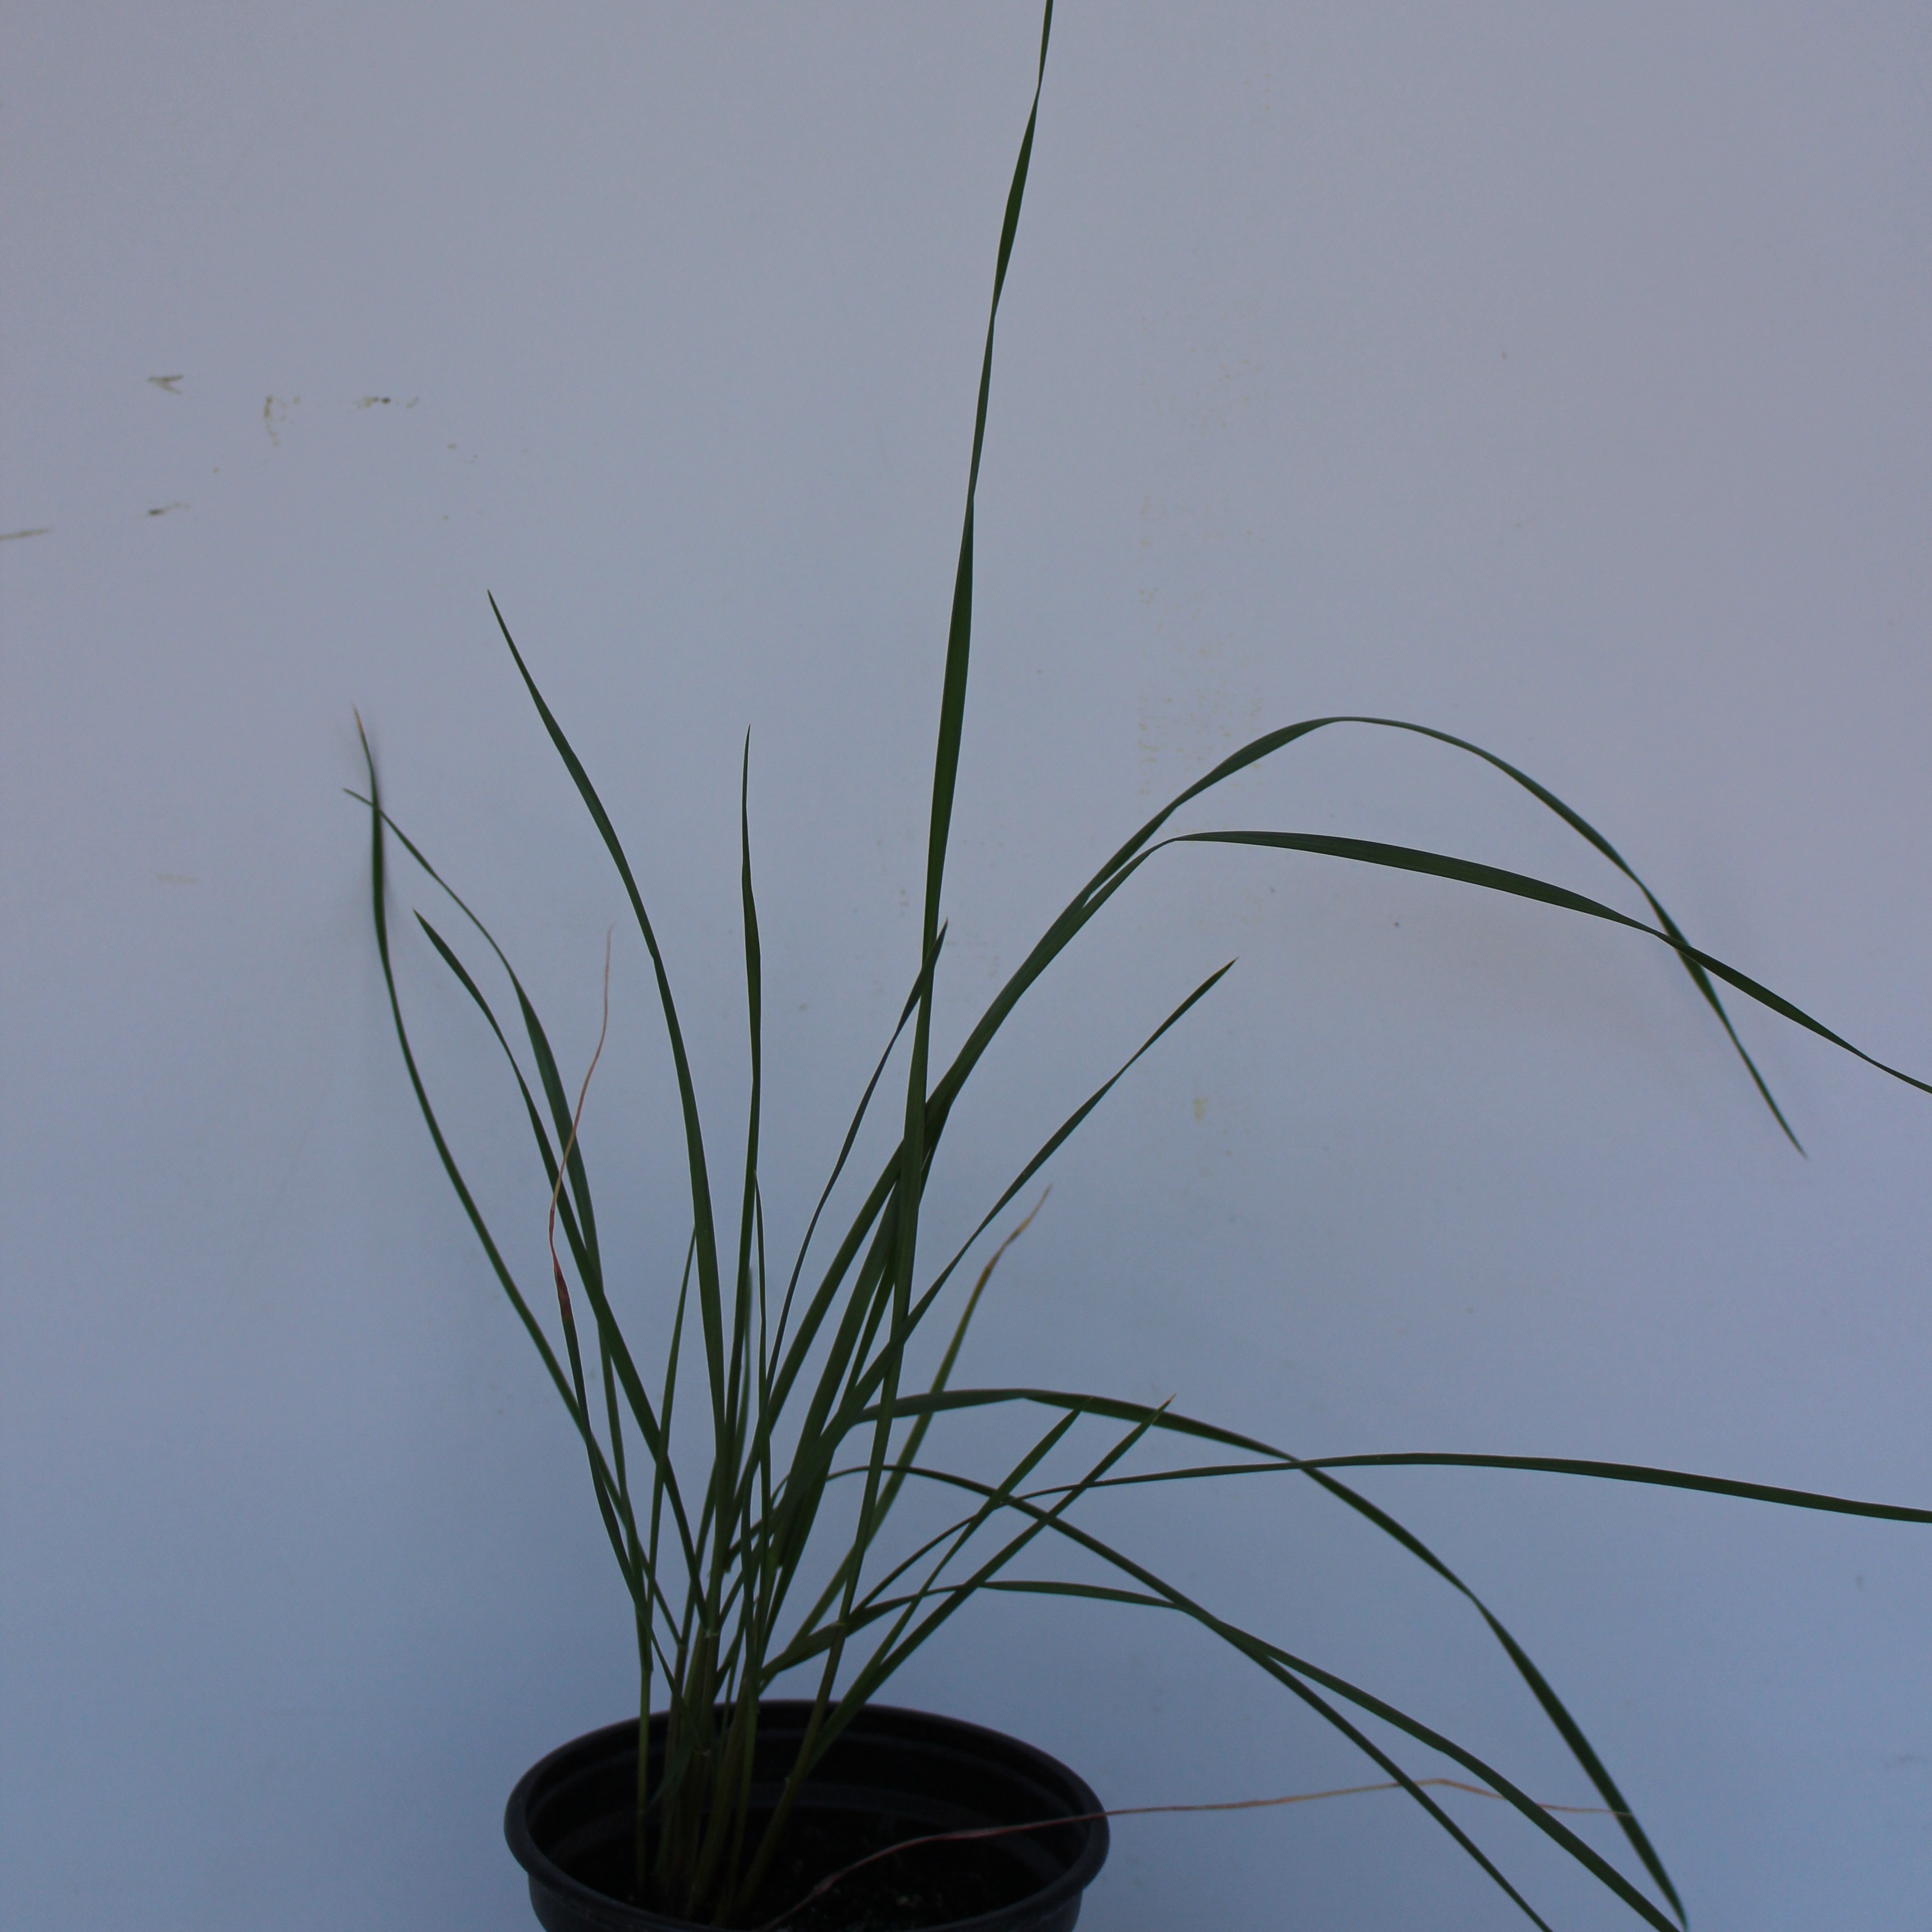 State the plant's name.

Lolium multiflorum
